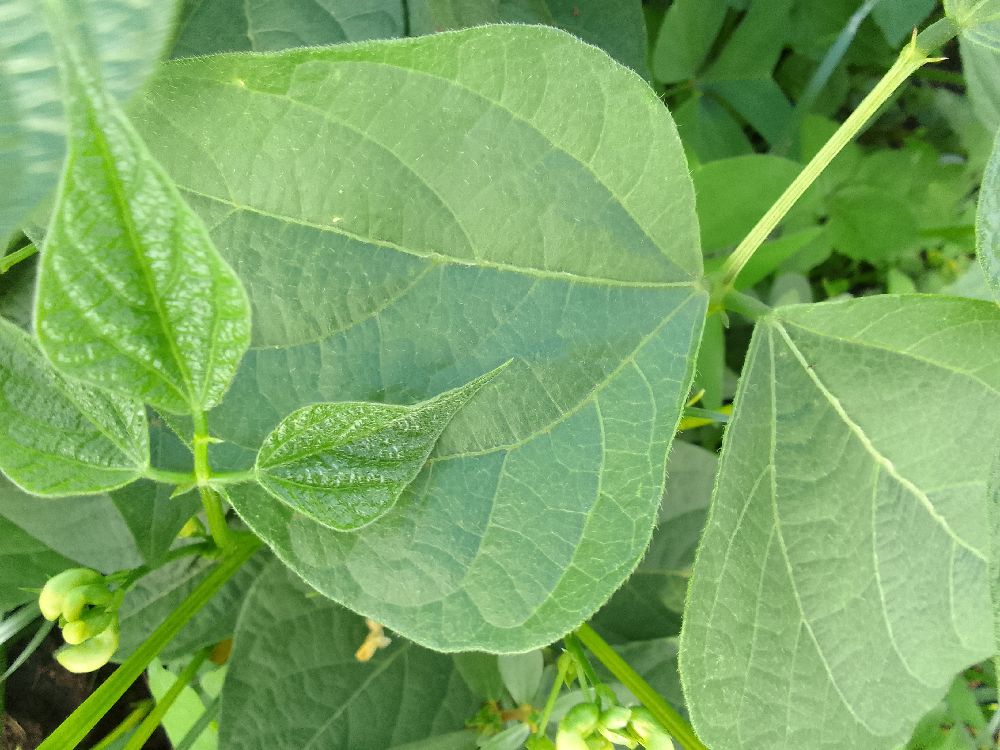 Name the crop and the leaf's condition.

common bean, healthy
